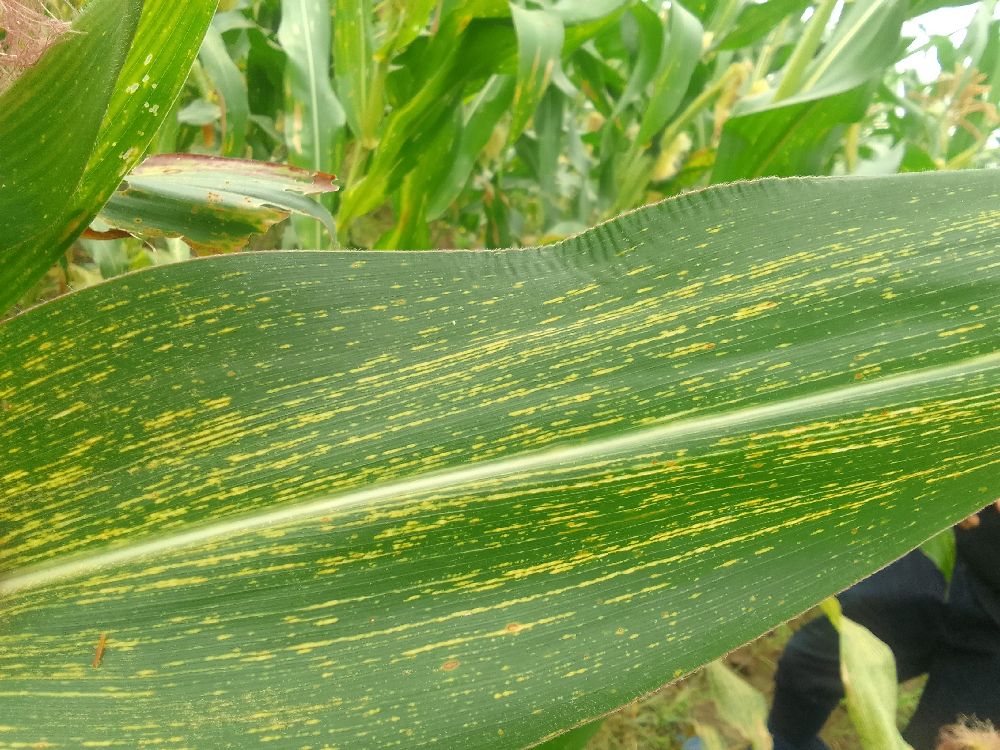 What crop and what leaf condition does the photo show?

maize, maize streak virus
